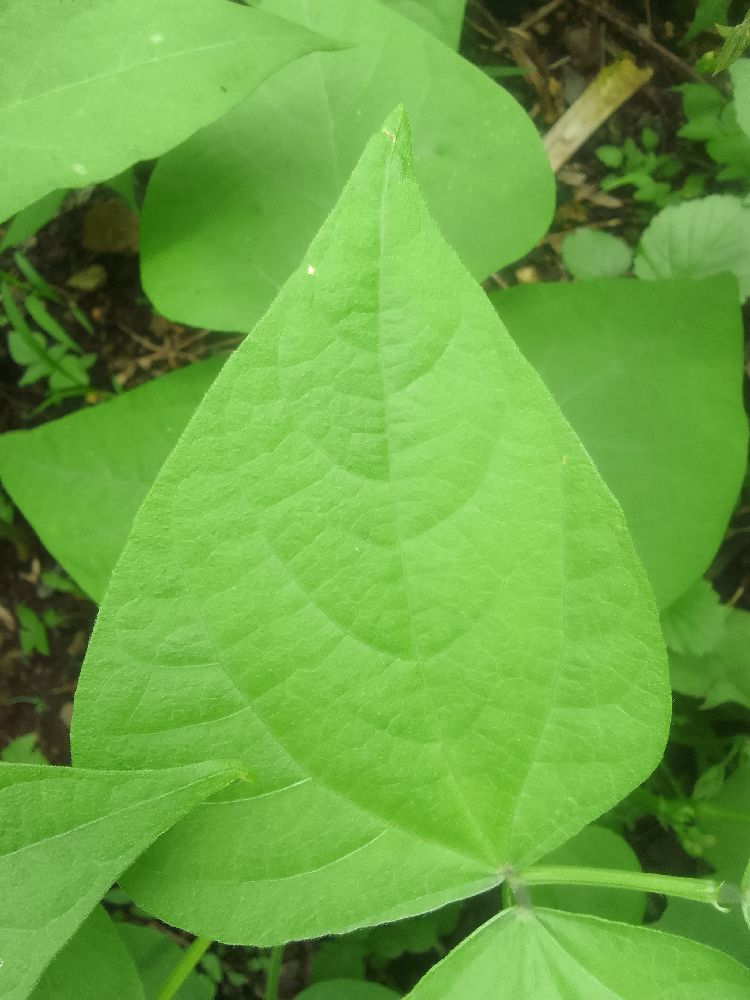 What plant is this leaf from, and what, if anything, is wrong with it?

common bean, healthy
